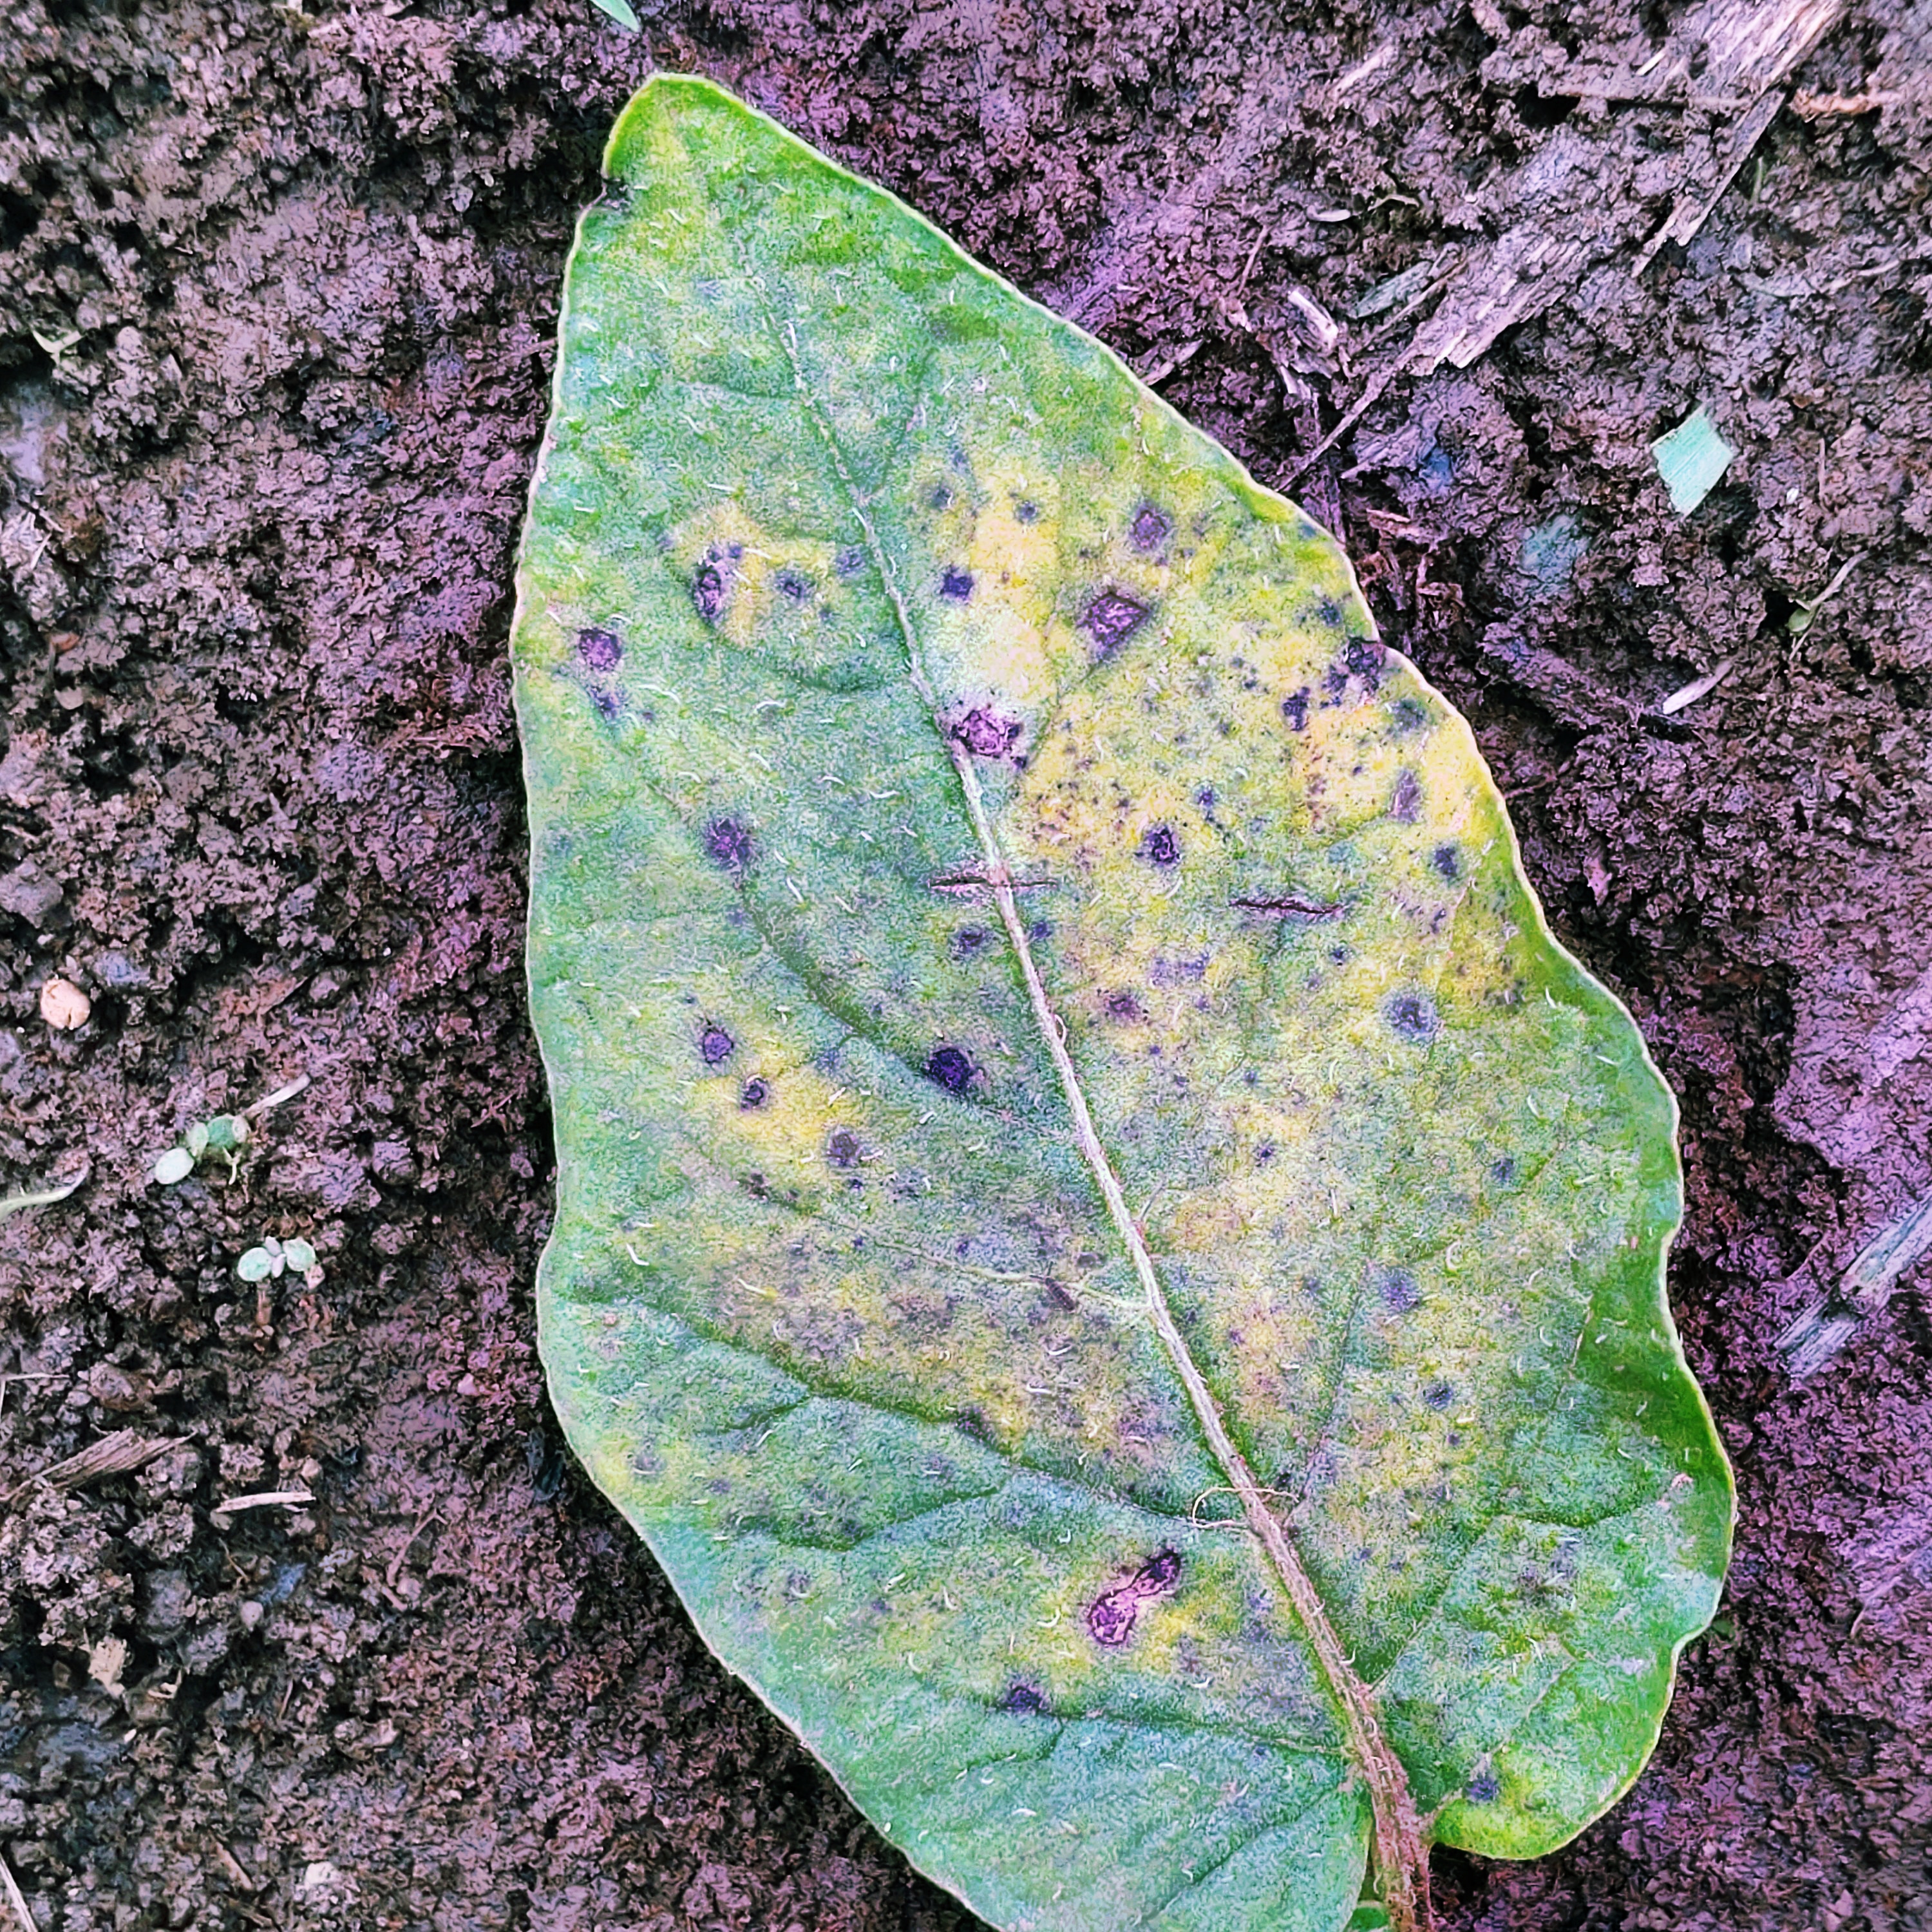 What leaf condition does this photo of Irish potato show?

late blight
